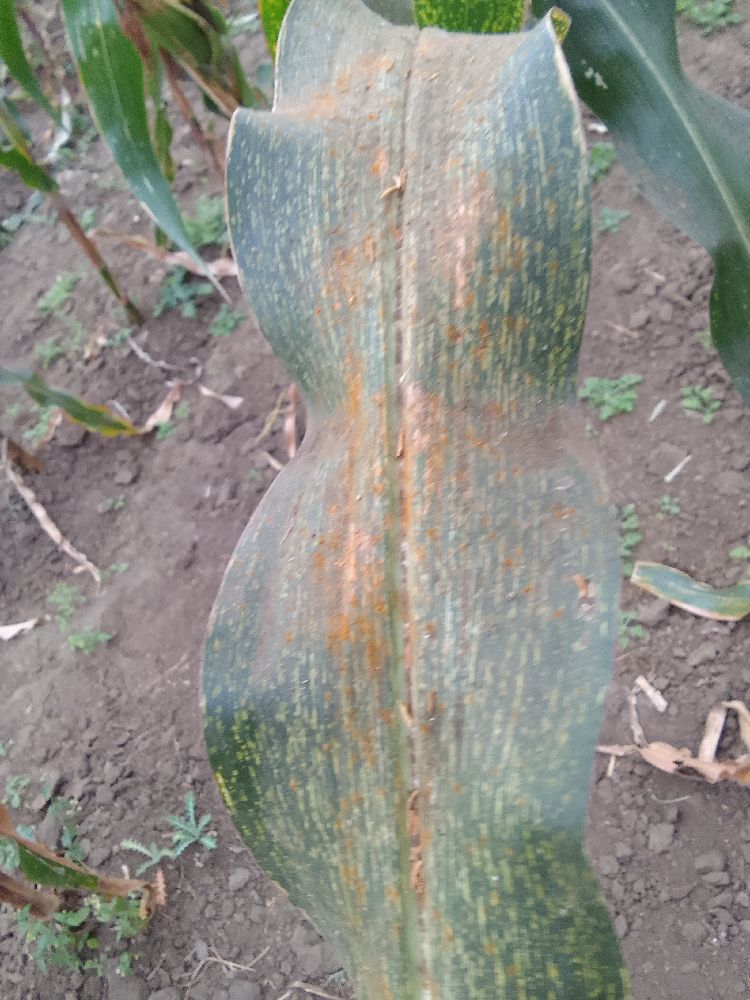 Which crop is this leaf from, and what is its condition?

maize, maize streak virus
